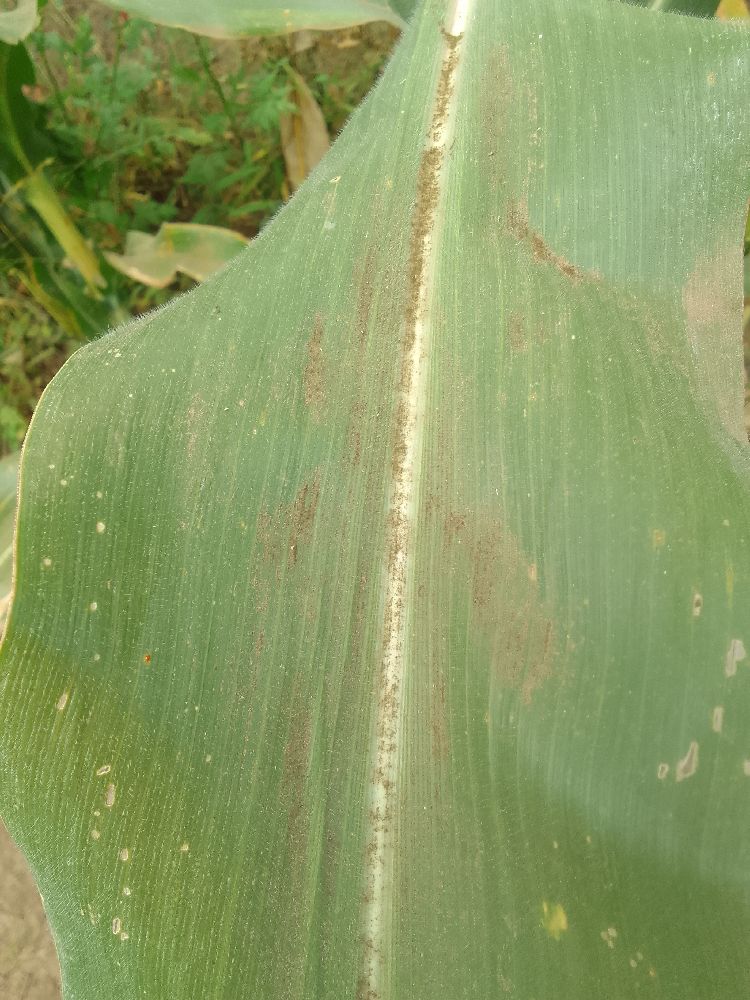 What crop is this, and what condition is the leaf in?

maize, healthy
